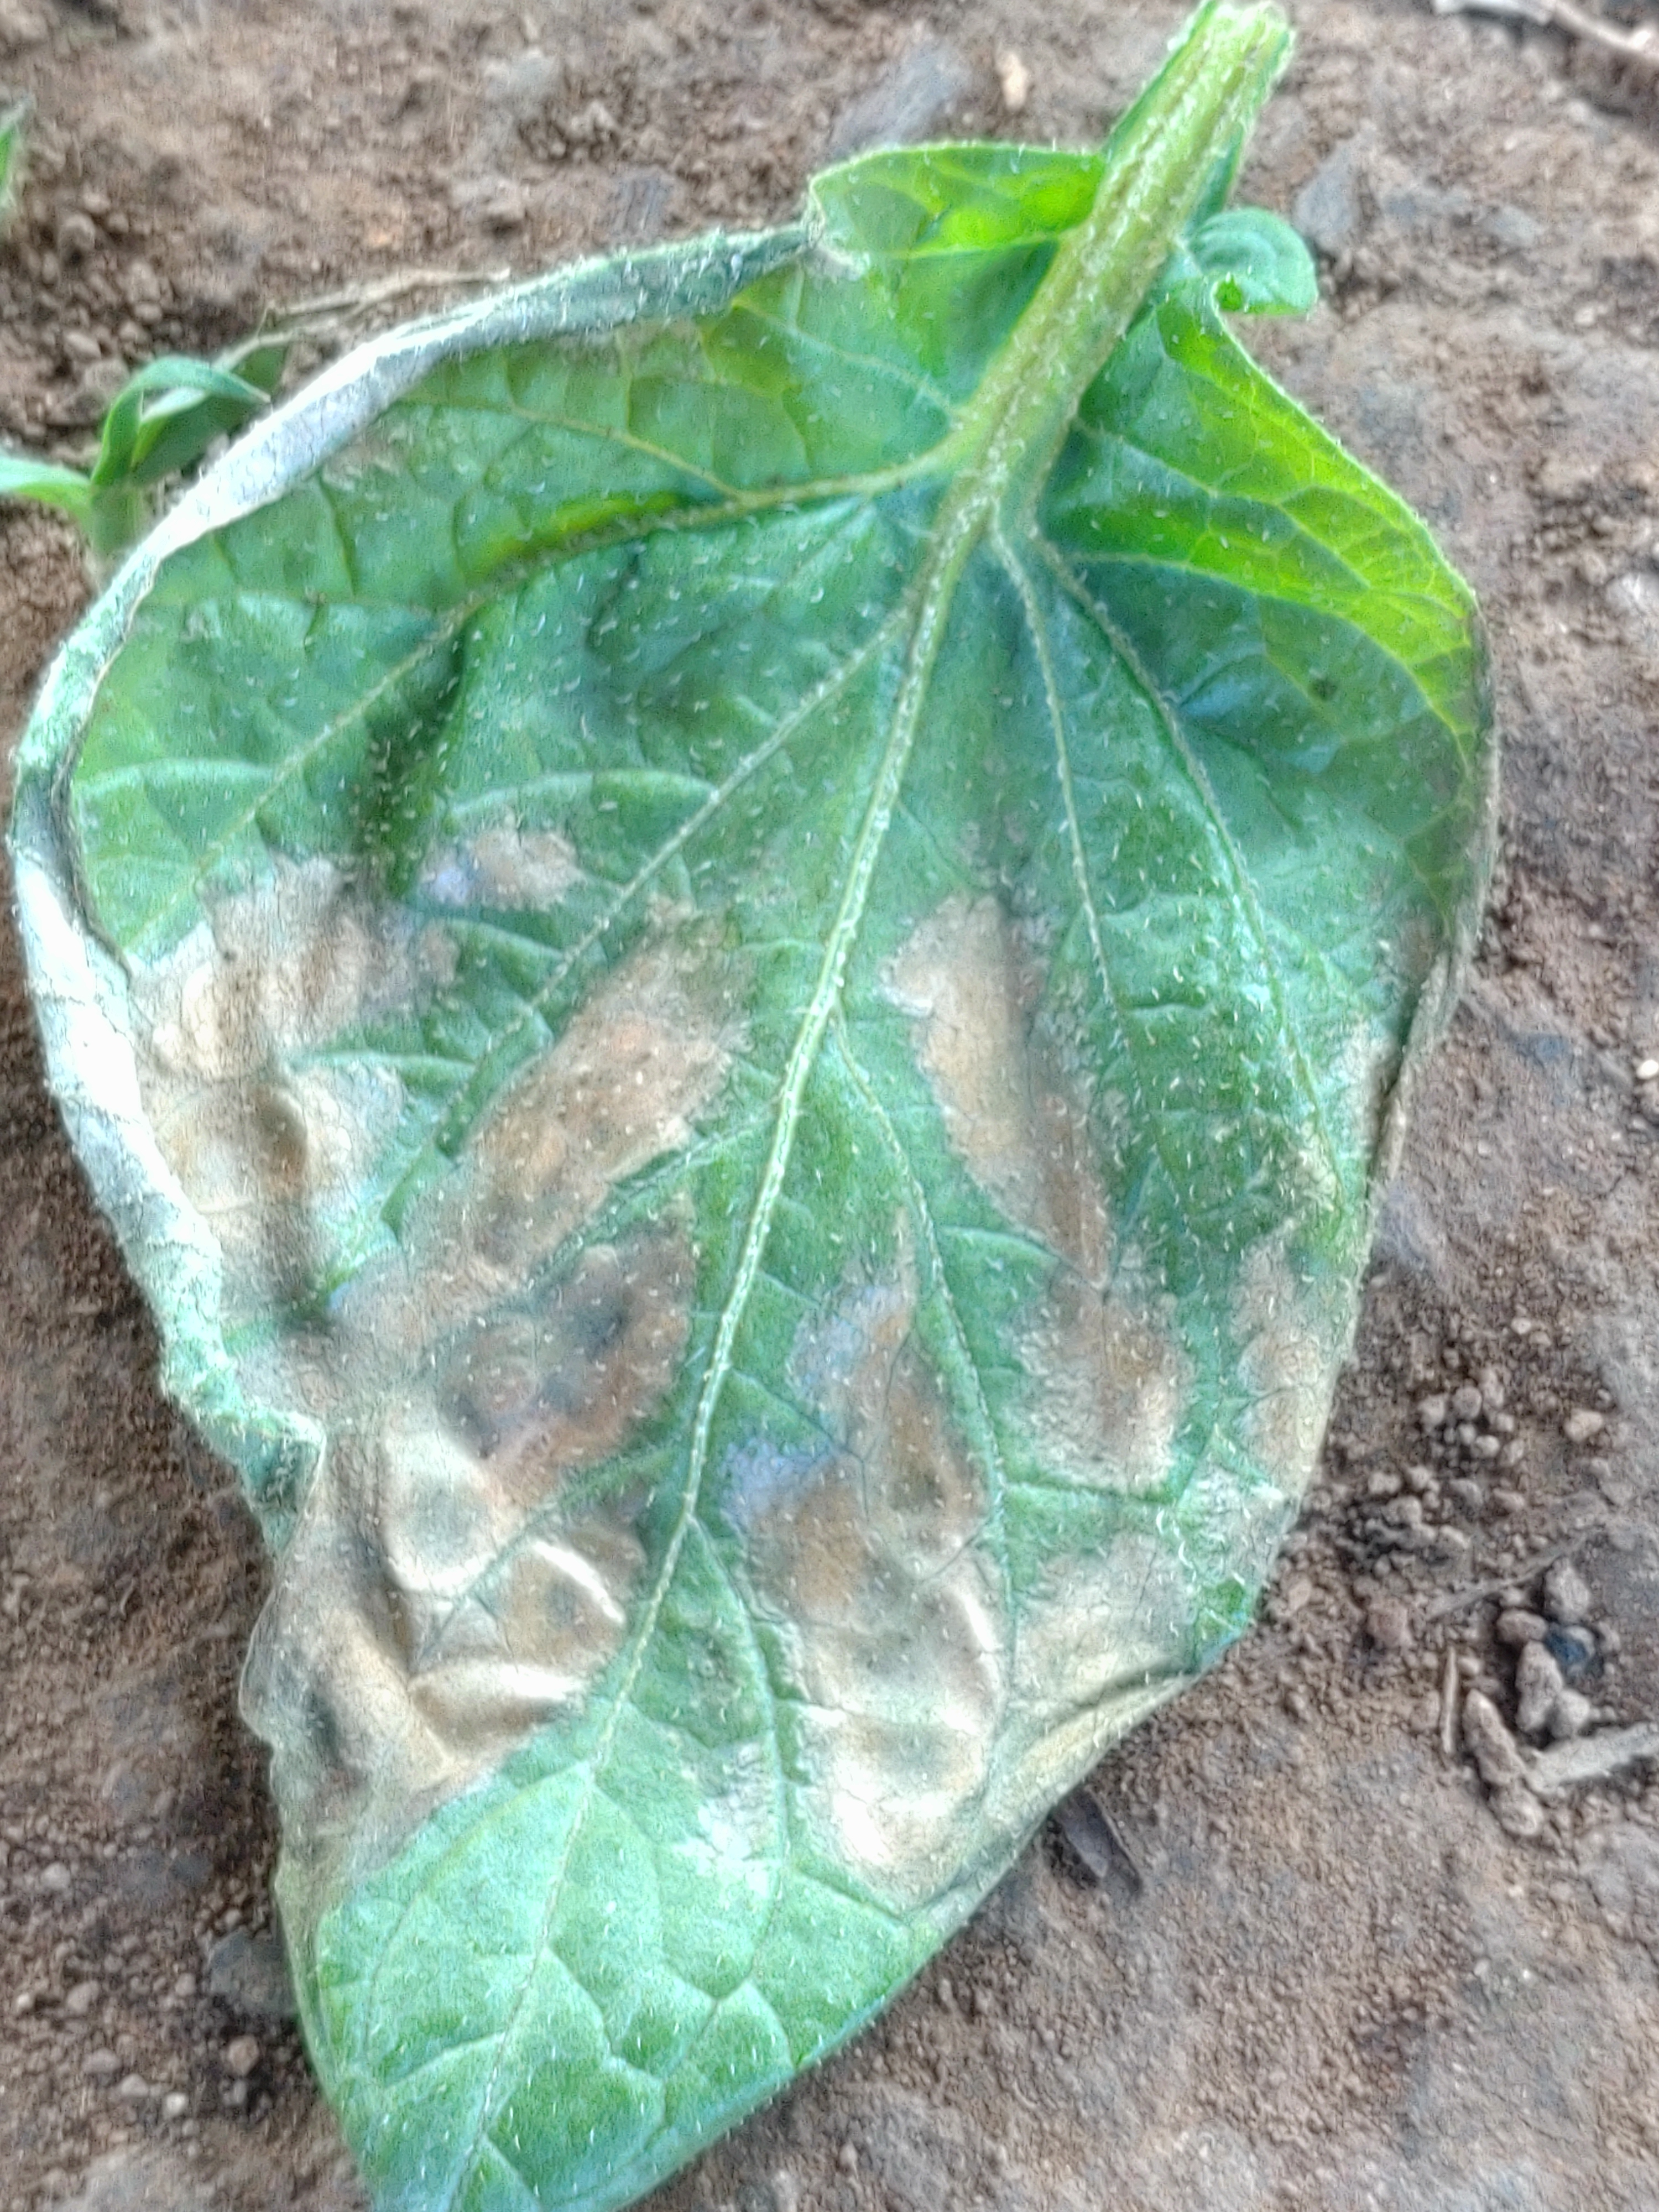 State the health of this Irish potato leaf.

early blight
